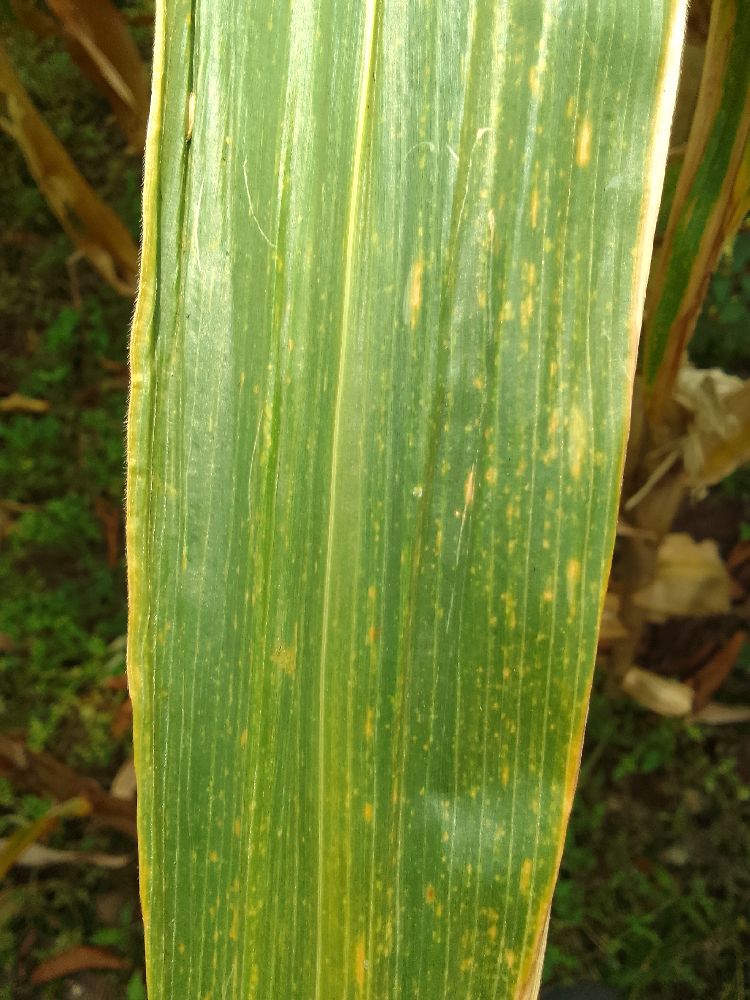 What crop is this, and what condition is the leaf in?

maize, maize lethal necrosis
